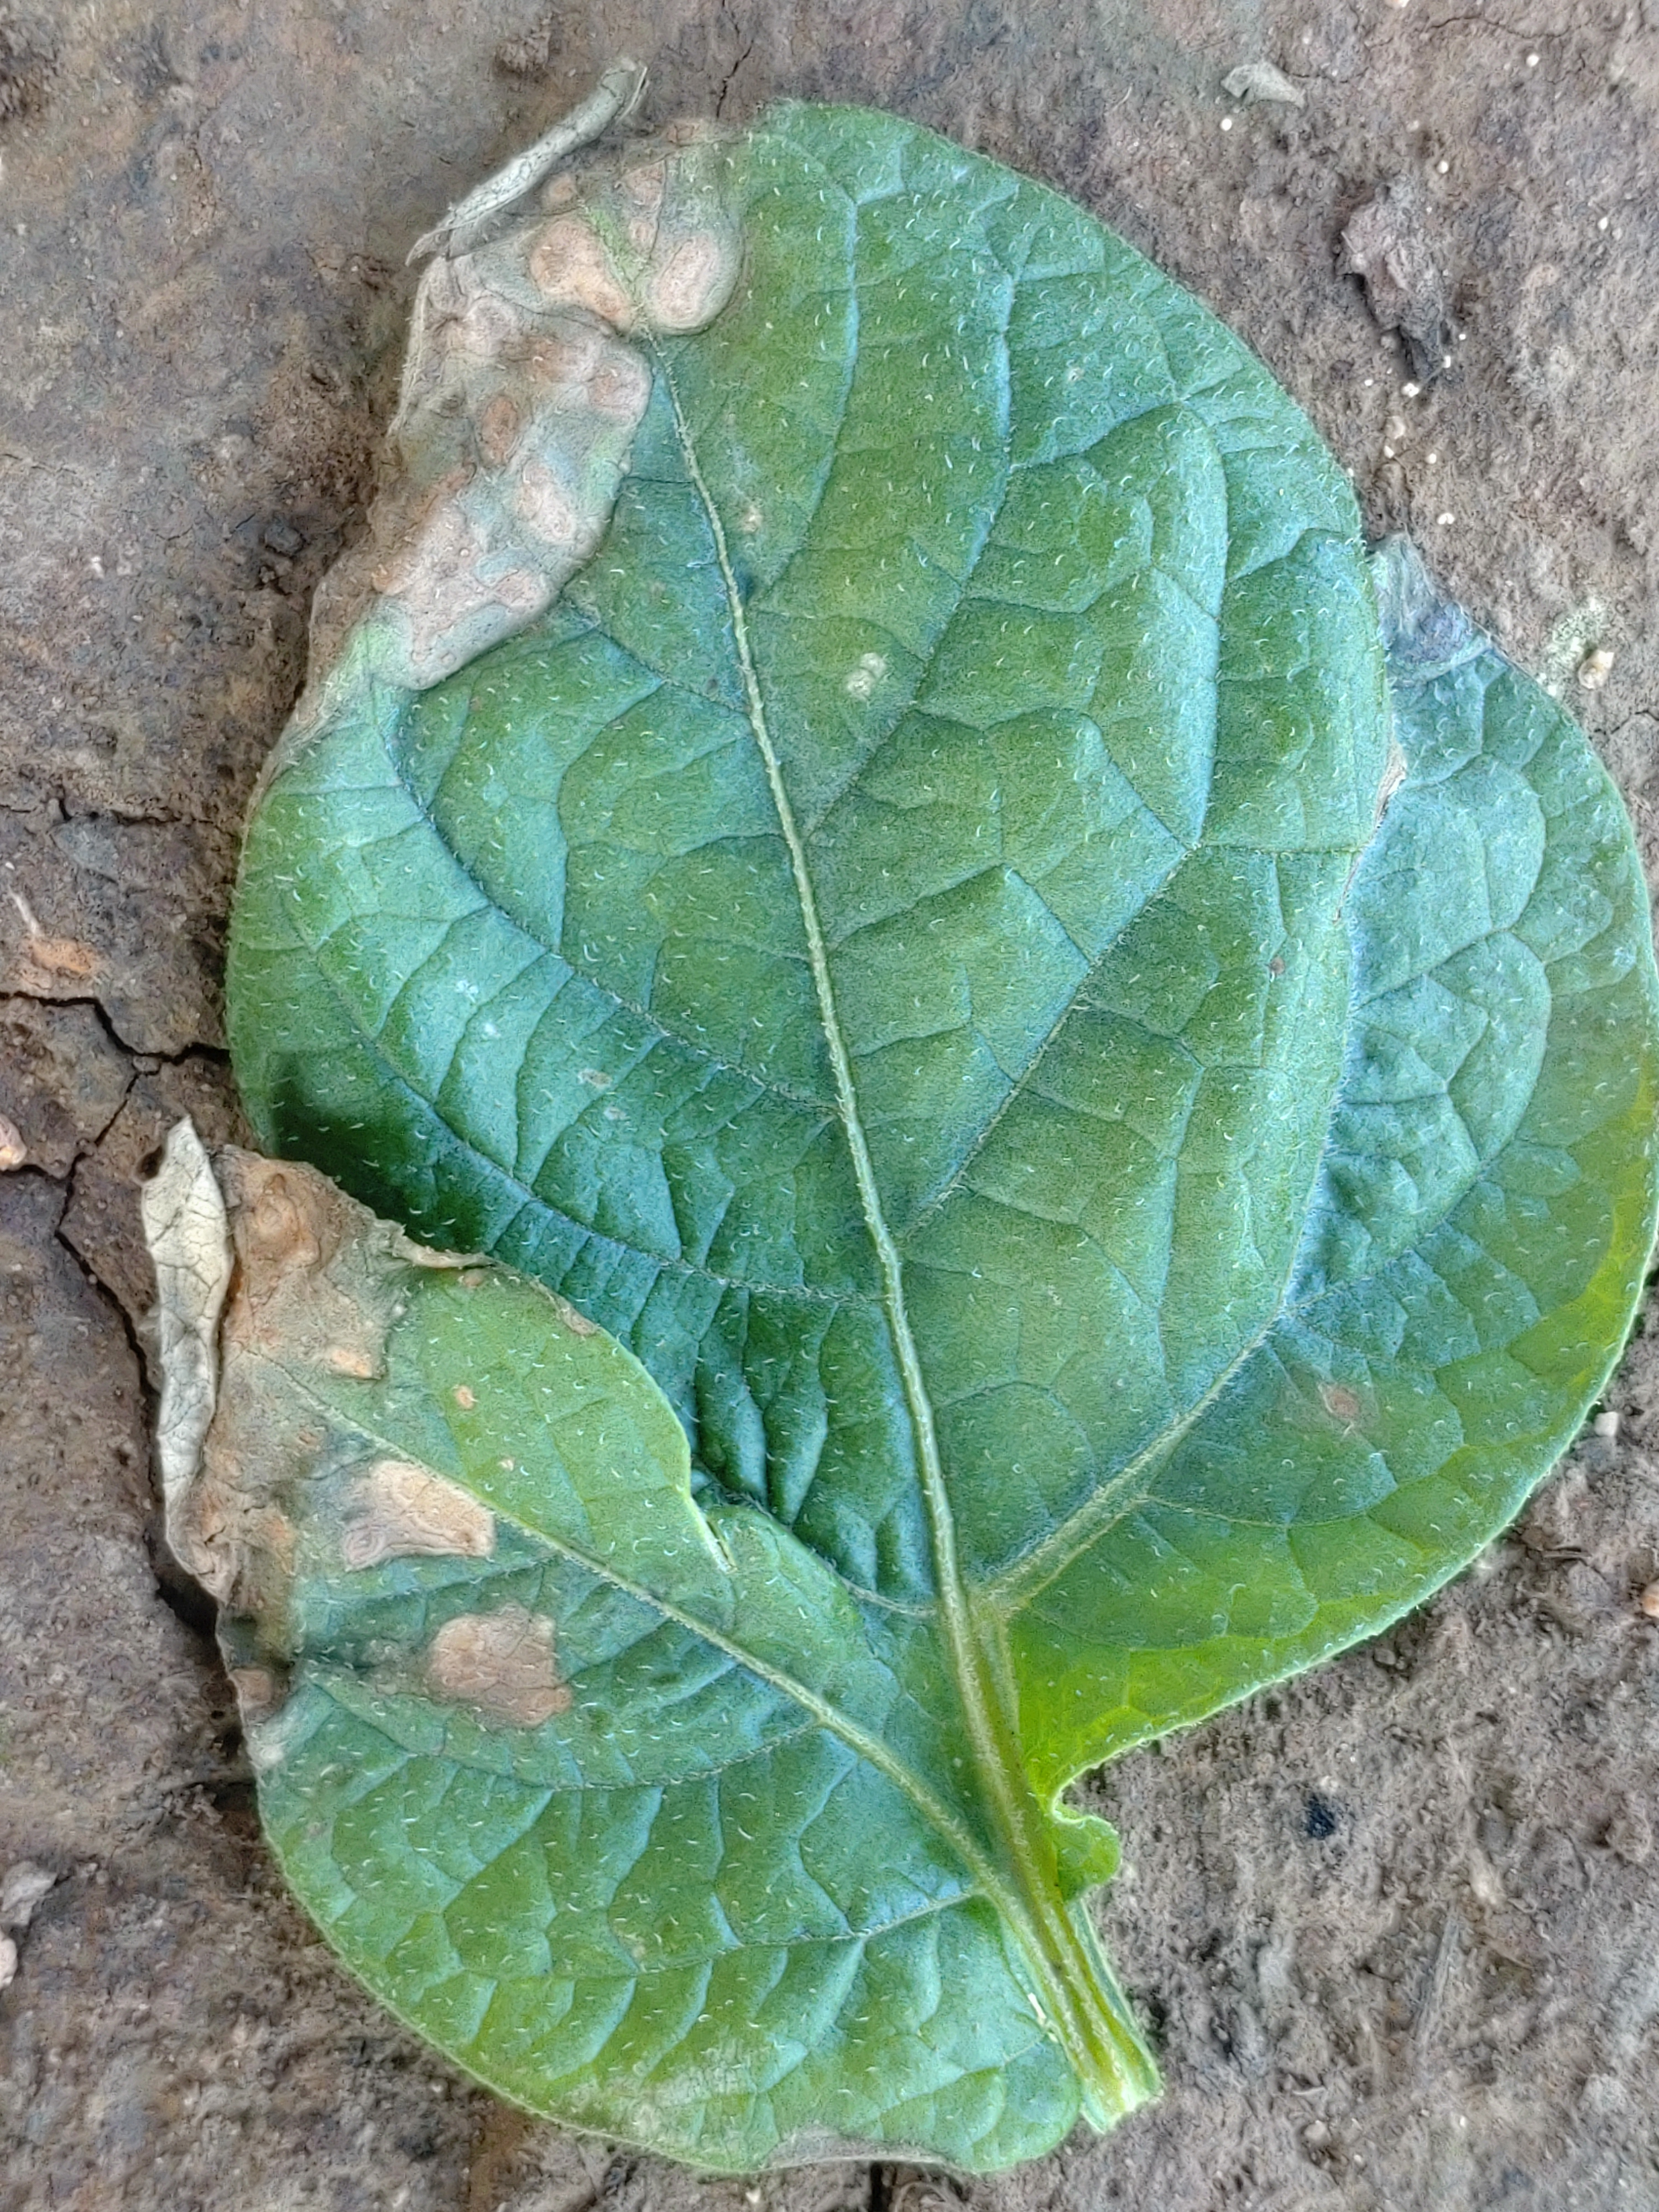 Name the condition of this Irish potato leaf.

early blight
